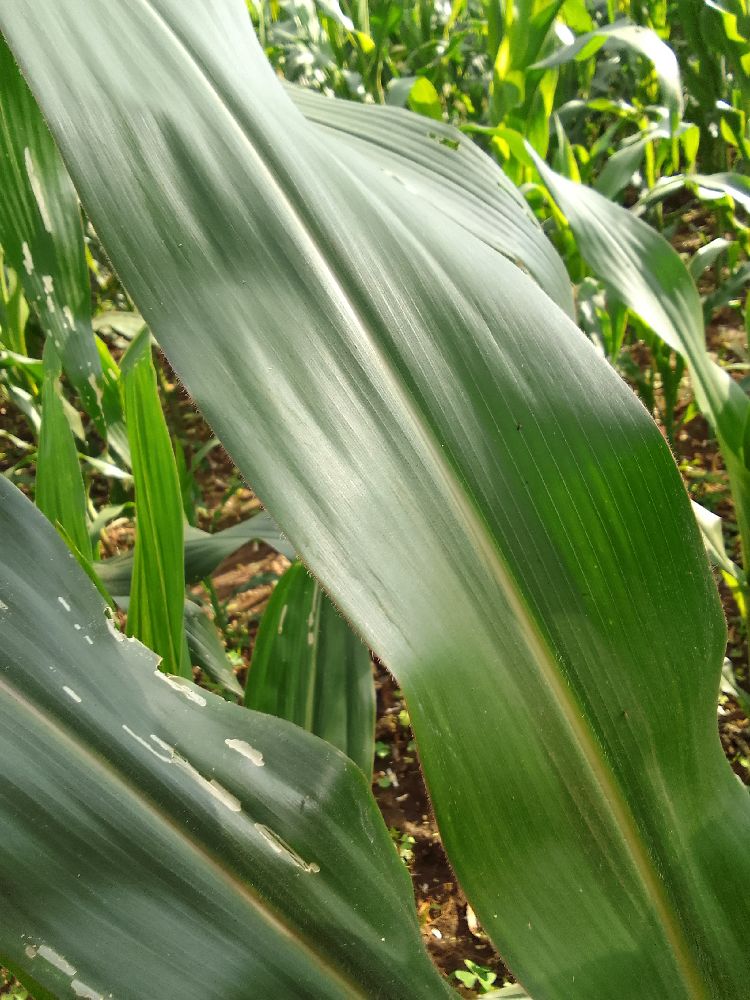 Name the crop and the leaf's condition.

maize, healthy
